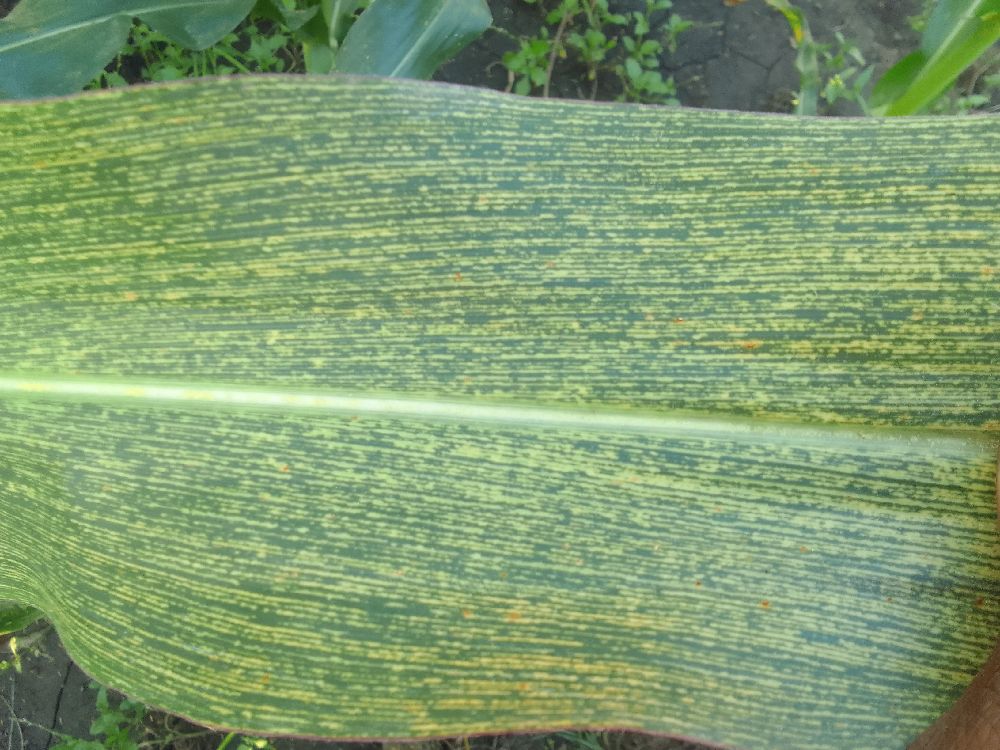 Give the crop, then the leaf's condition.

maize, maize streak virus
